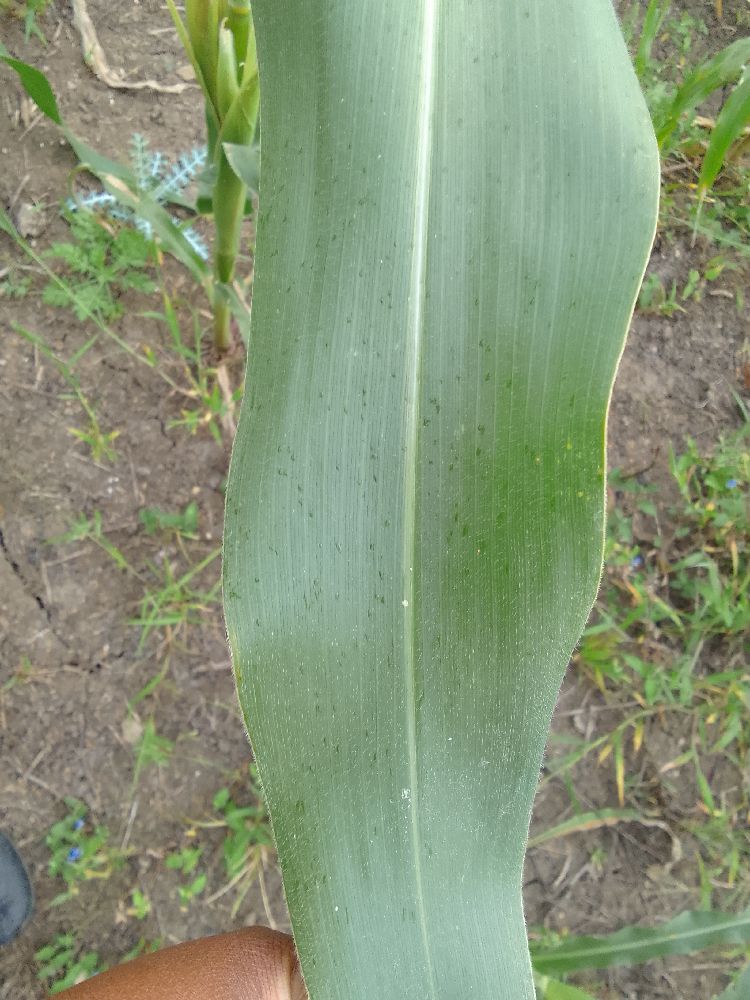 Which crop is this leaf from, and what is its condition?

maize, healthy
